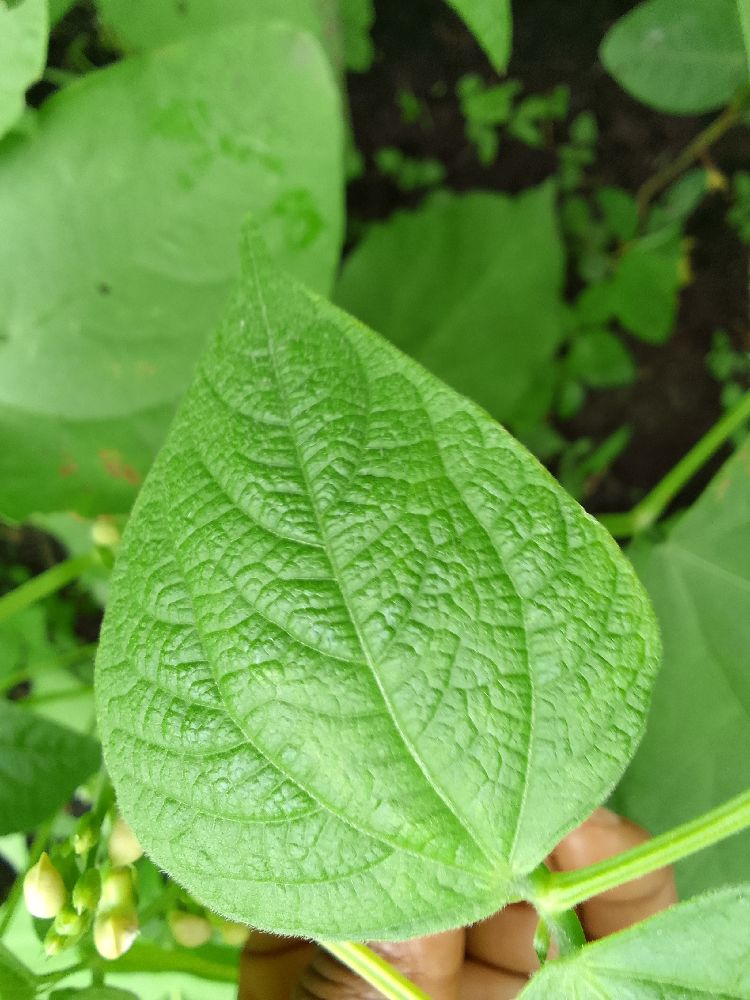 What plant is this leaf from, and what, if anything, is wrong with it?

common bean, healthy
